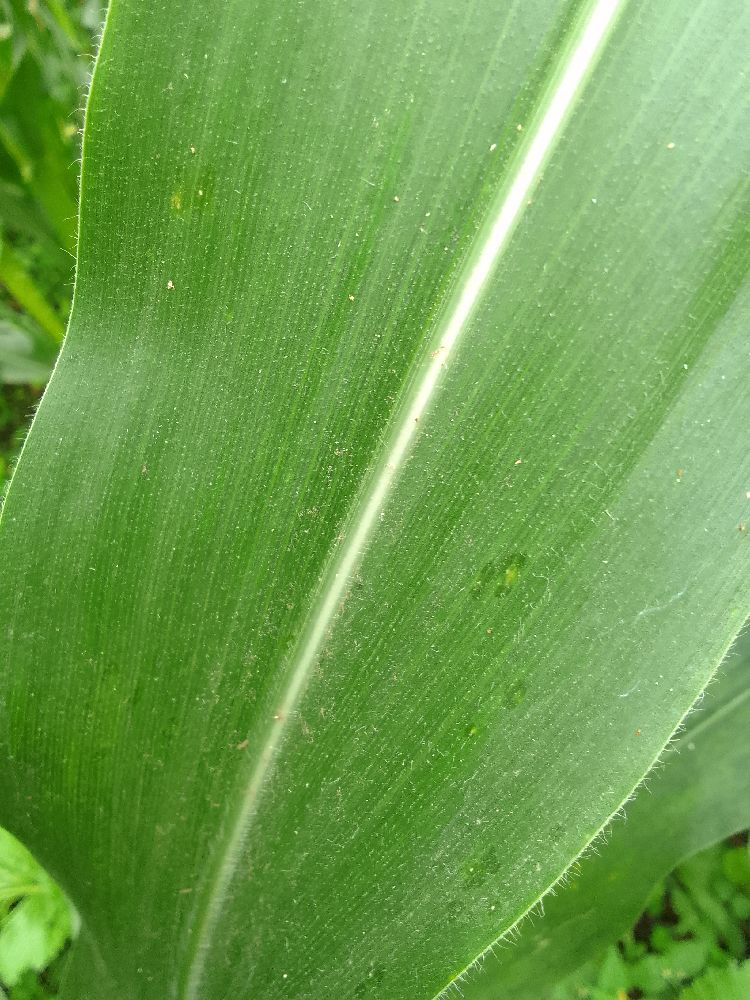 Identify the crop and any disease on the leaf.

maize, healthy
